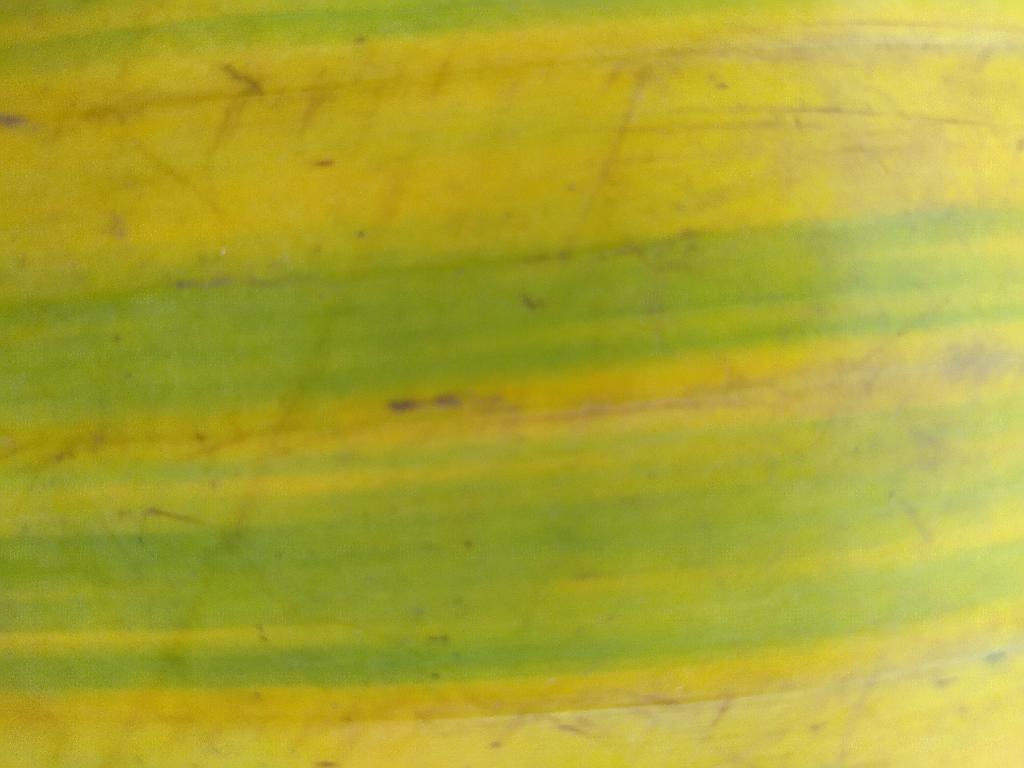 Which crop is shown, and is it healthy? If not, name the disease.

banana, fusarium wilt race 1
